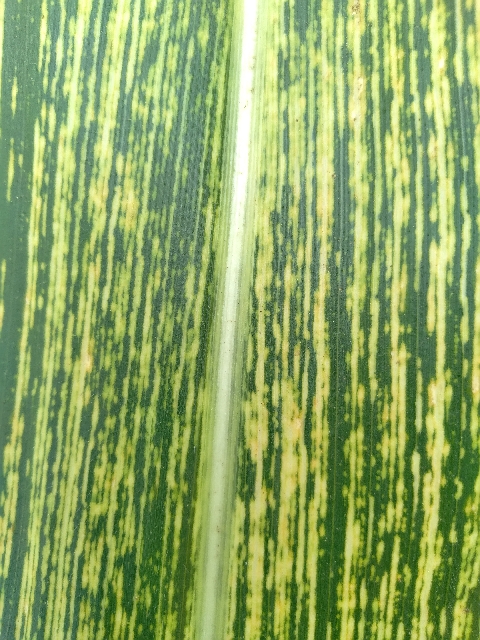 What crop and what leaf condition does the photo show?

maize, maize streak virus
